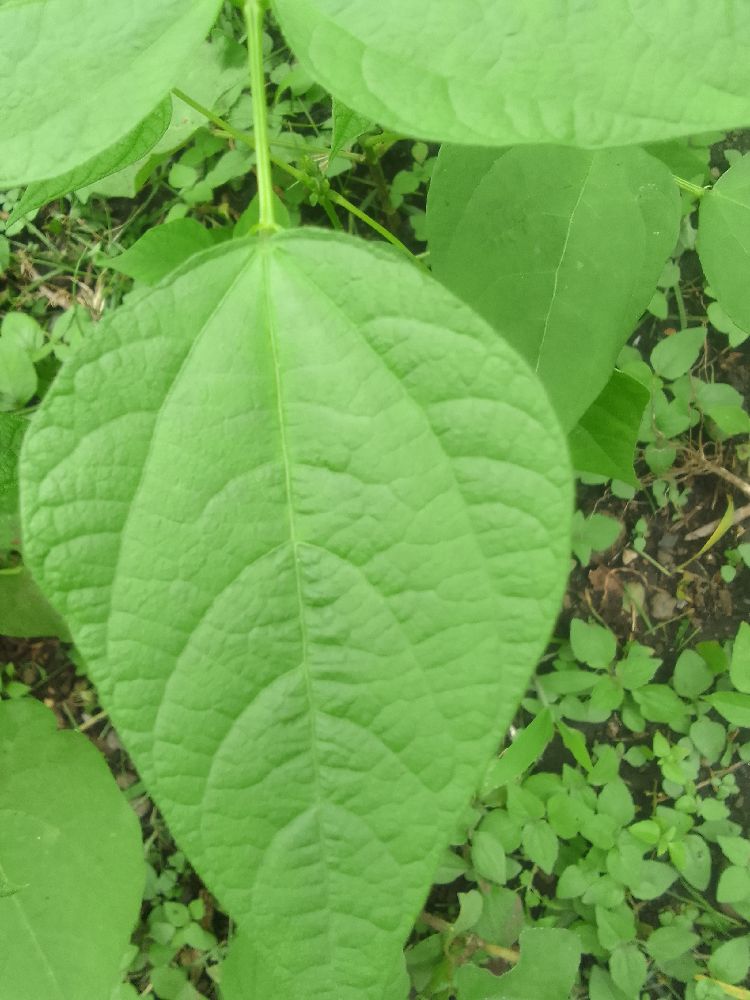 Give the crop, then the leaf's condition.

common bean, healthy
